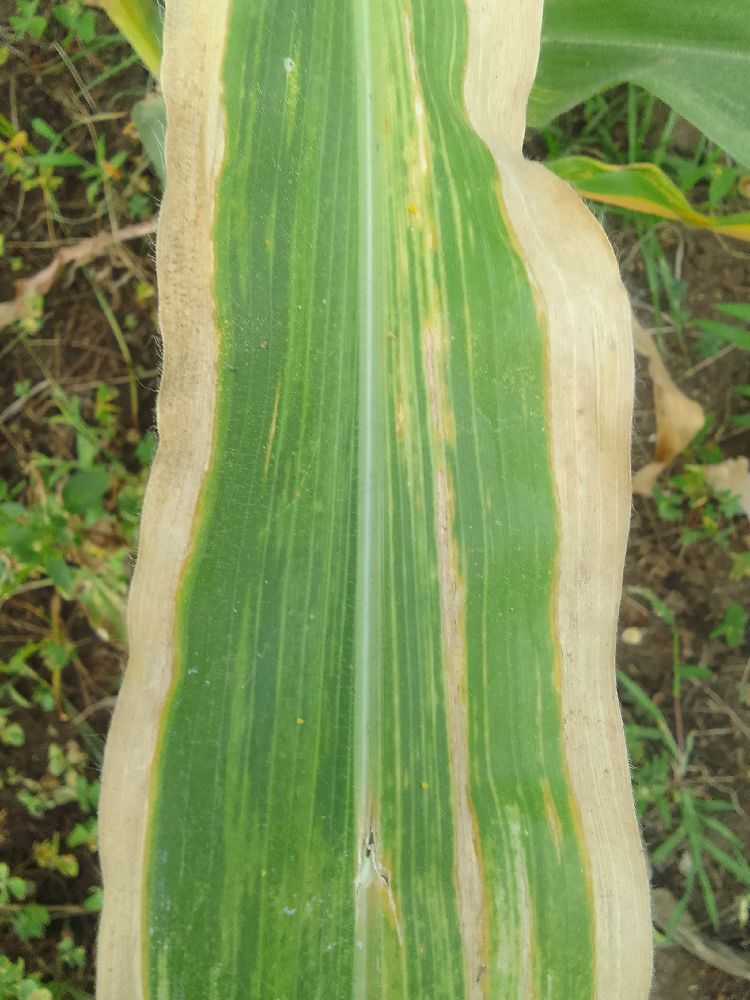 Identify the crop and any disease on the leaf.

maize, maize lethal necrosis
